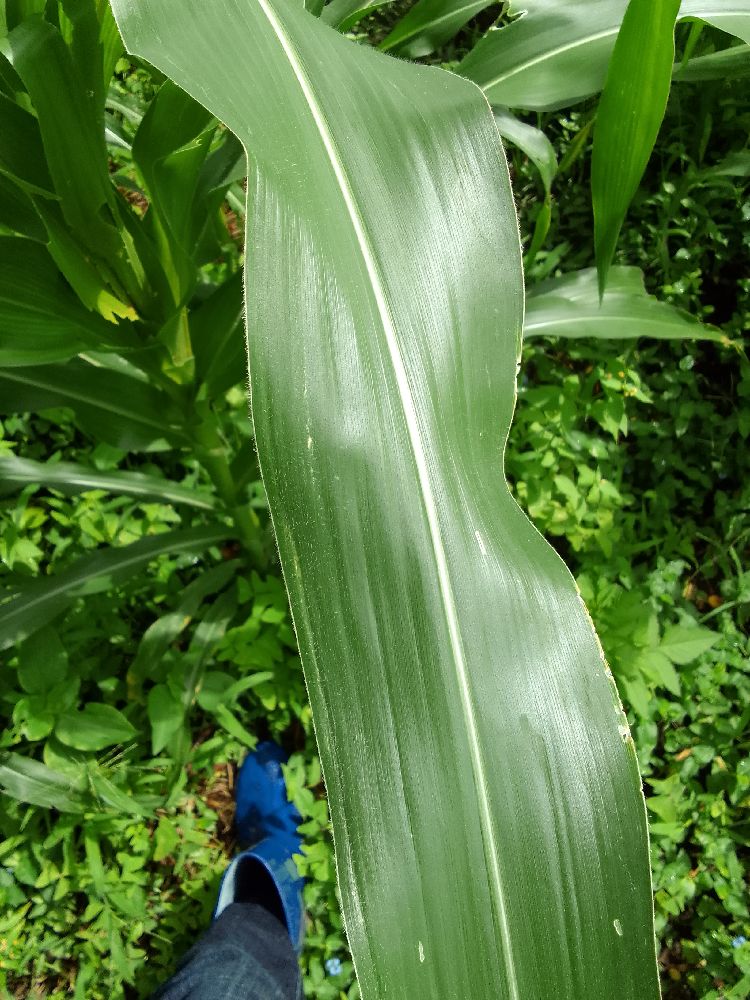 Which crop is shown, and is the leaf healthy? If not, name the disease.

maize, healthy
